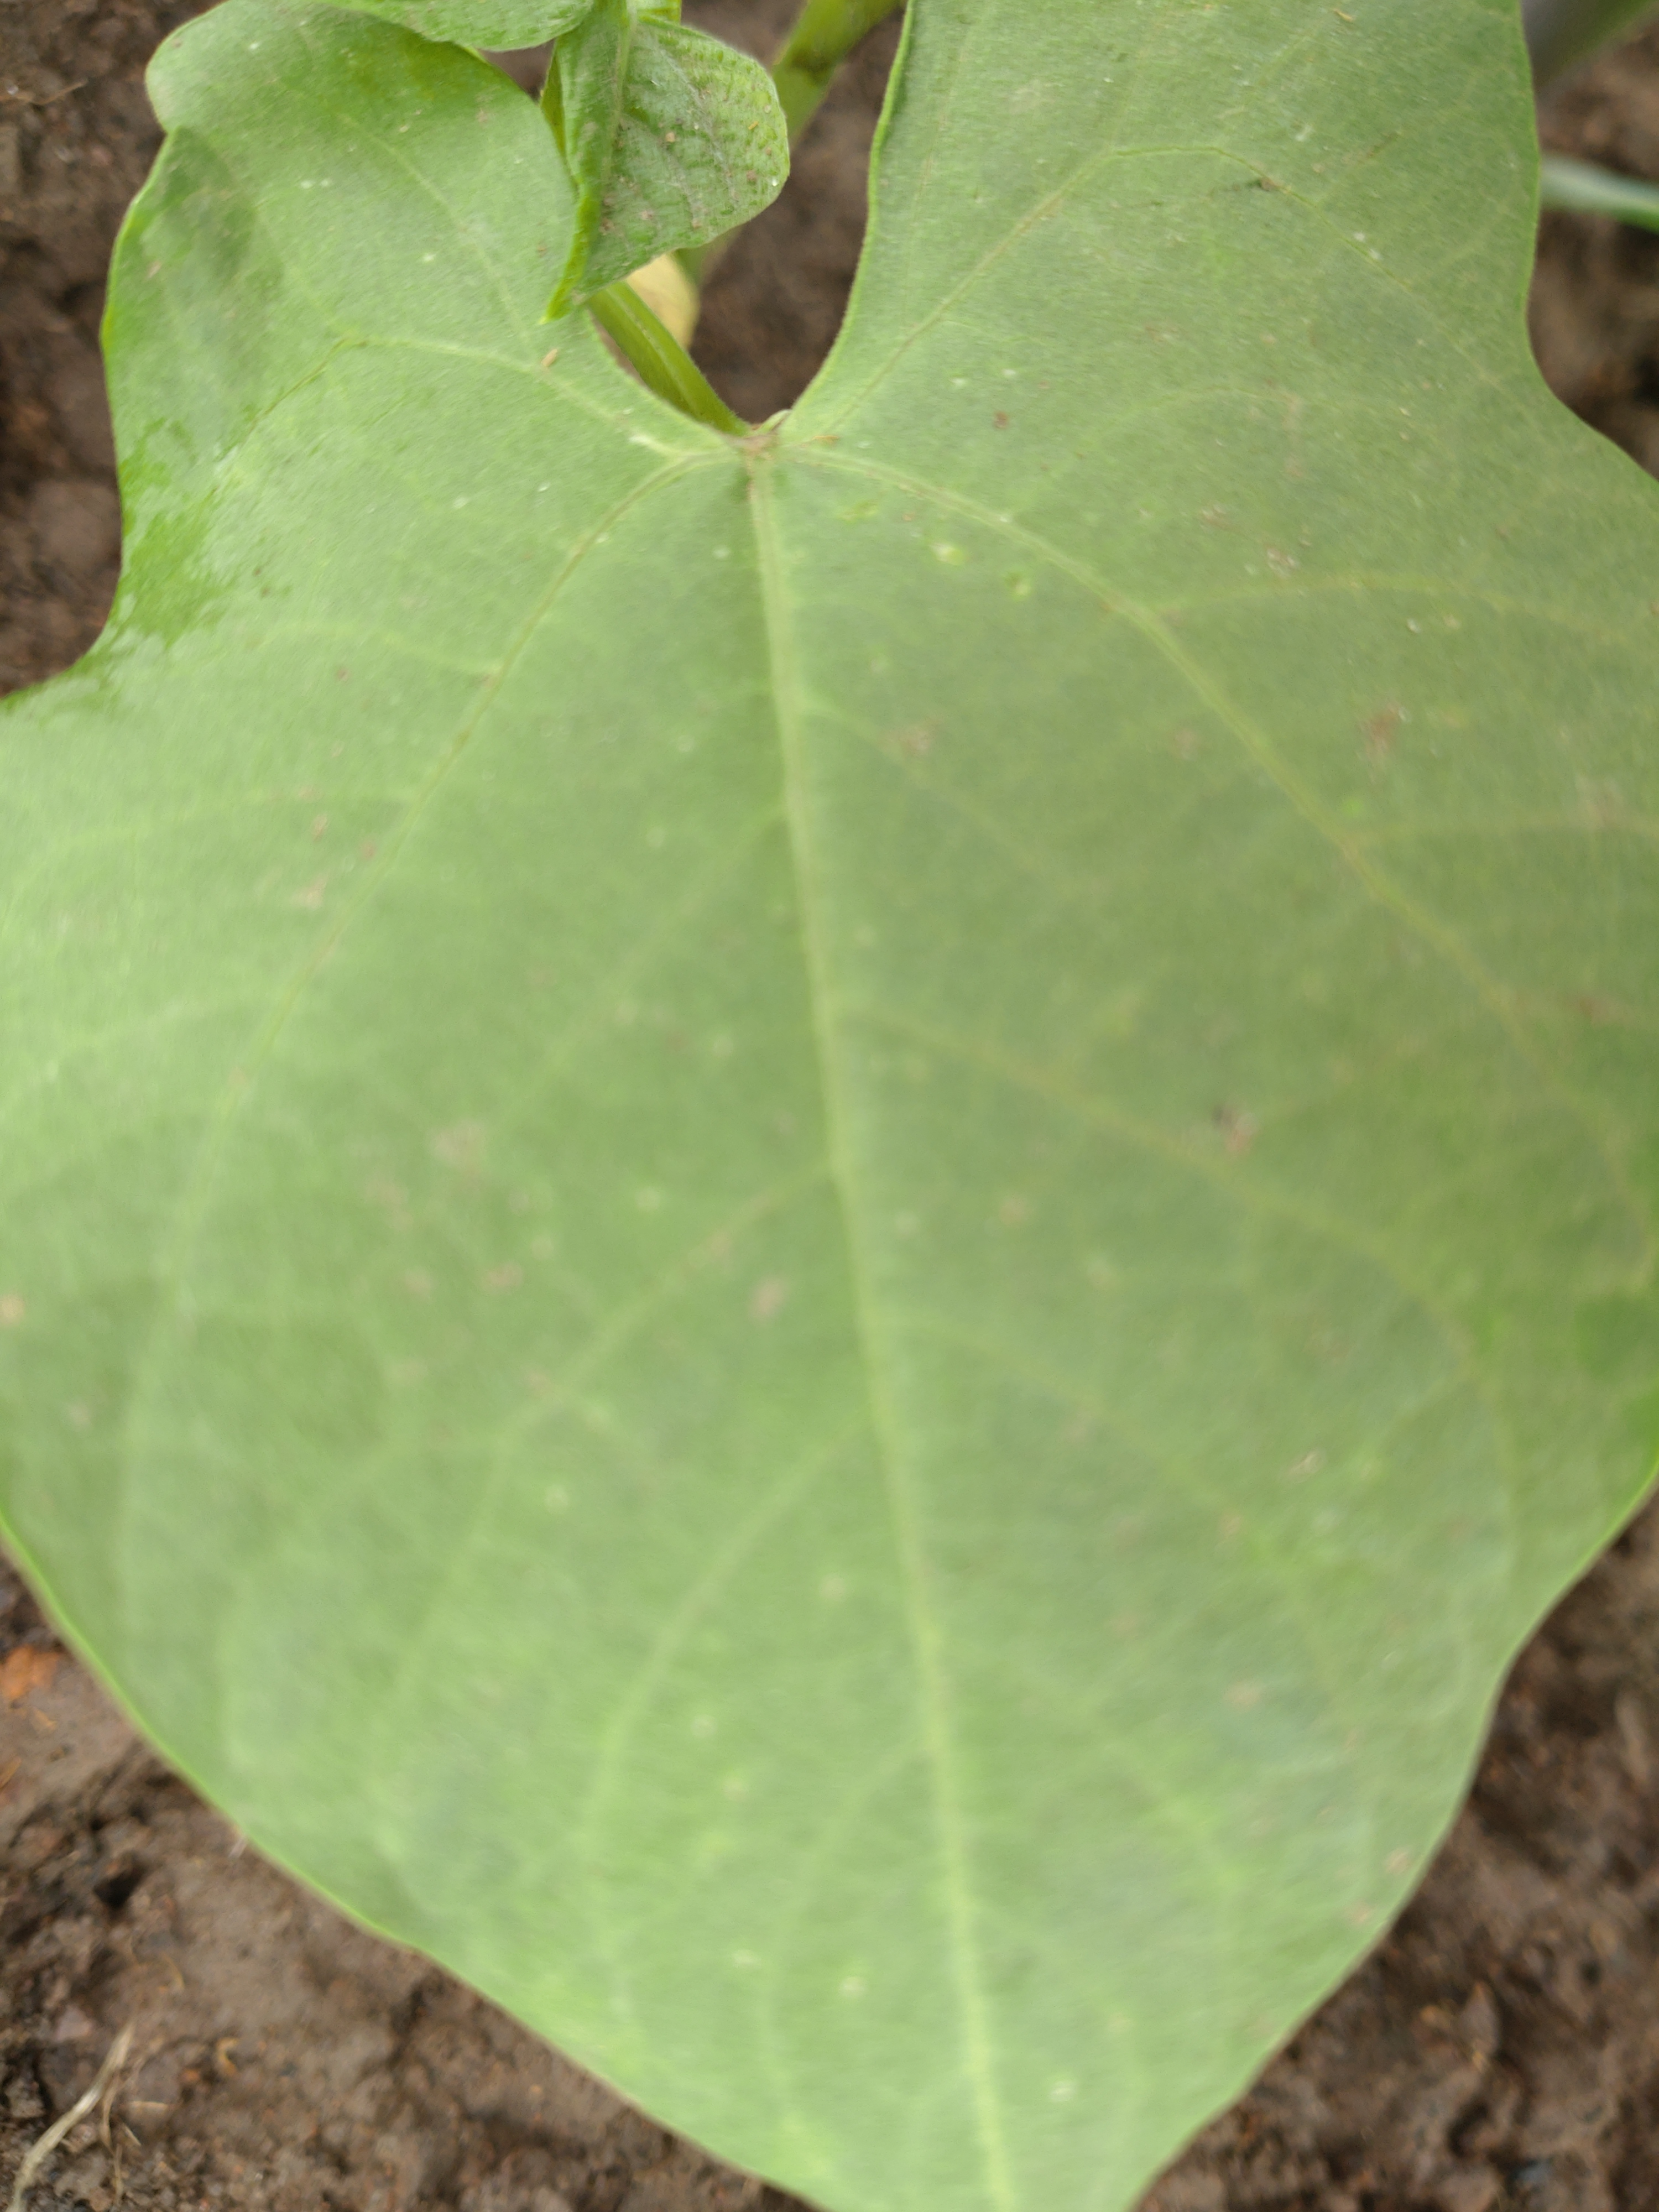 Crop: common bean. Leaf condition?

healthy
